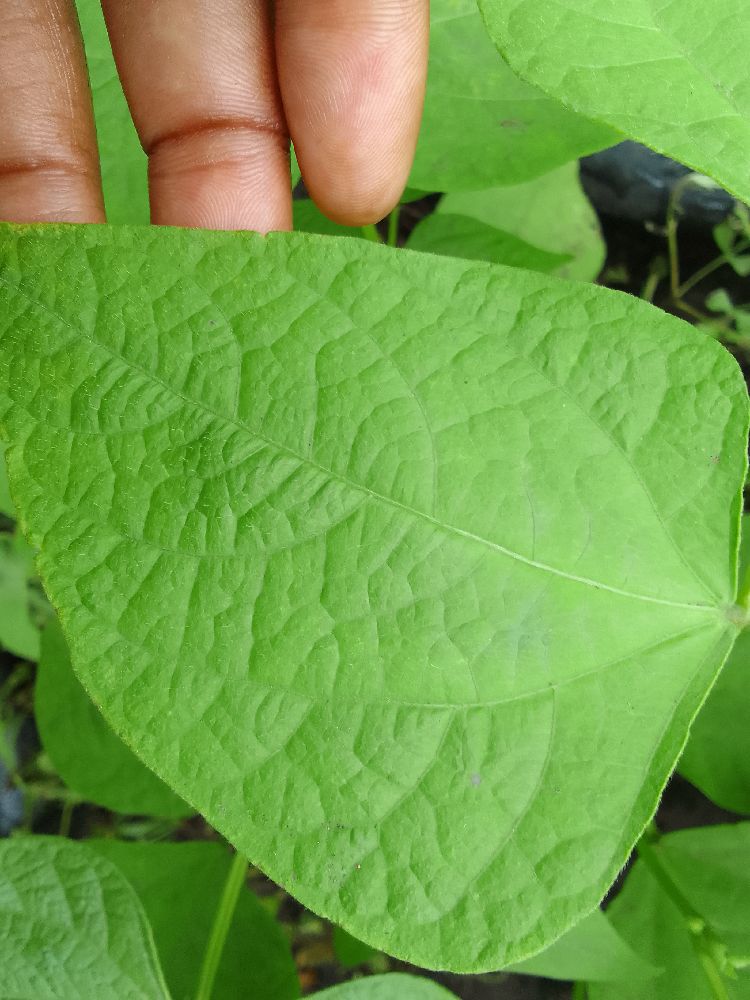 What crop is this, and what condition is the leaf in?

common bean, healthy
